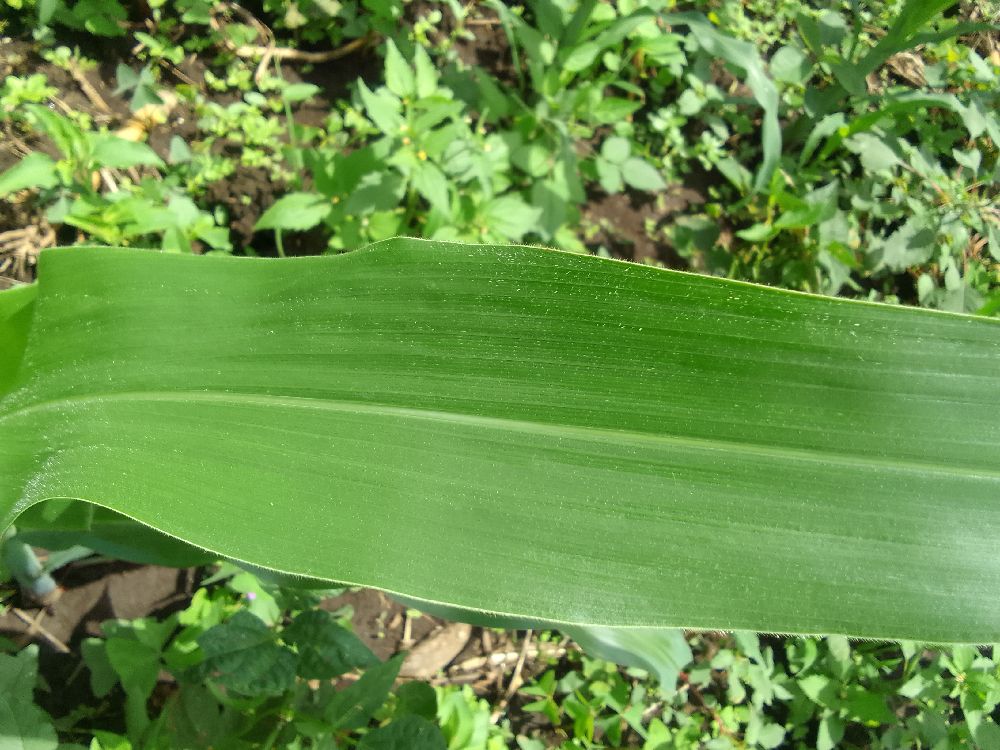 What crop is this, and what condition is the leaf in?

maize, healthy
